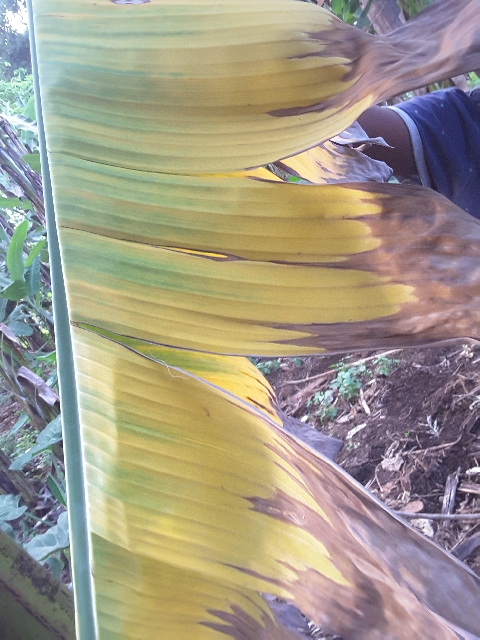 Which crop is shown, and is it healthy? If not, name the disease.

banana, fusarium wilt race 1
